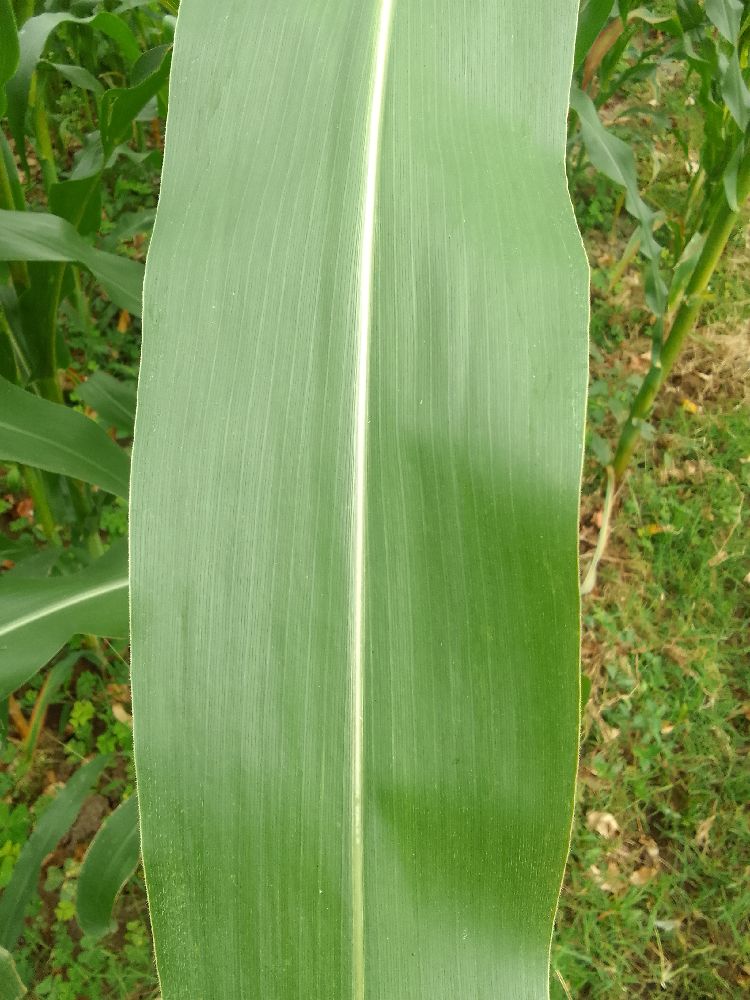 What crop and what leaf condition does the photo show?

maize, healthy
